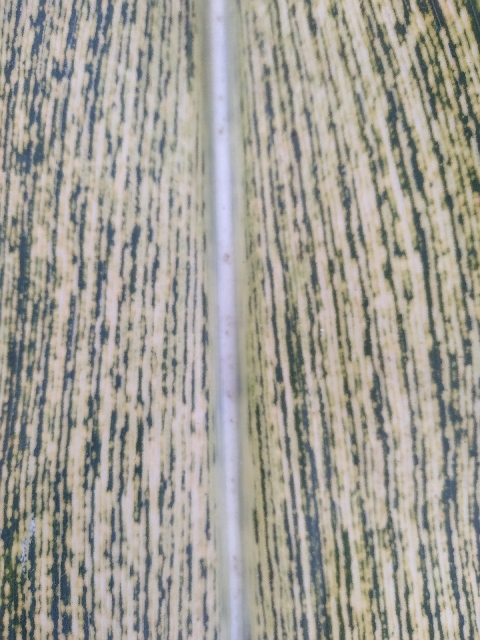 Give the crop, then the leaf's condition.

maize, maize streak virus
